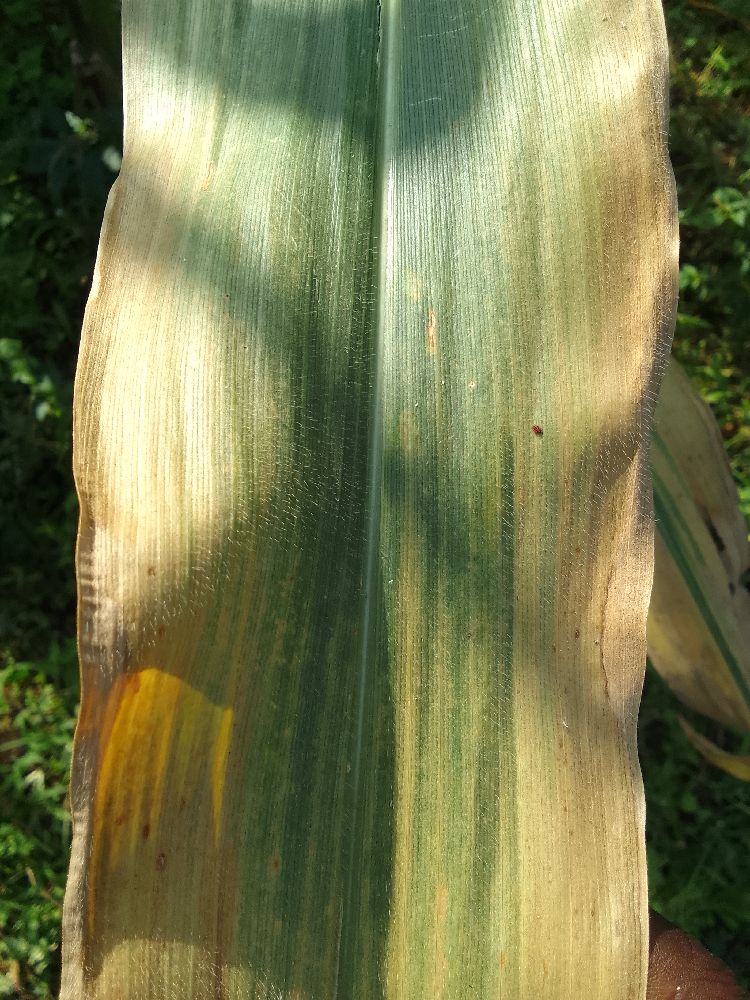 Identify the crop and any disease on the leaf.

maize, maize lethal necrosis
